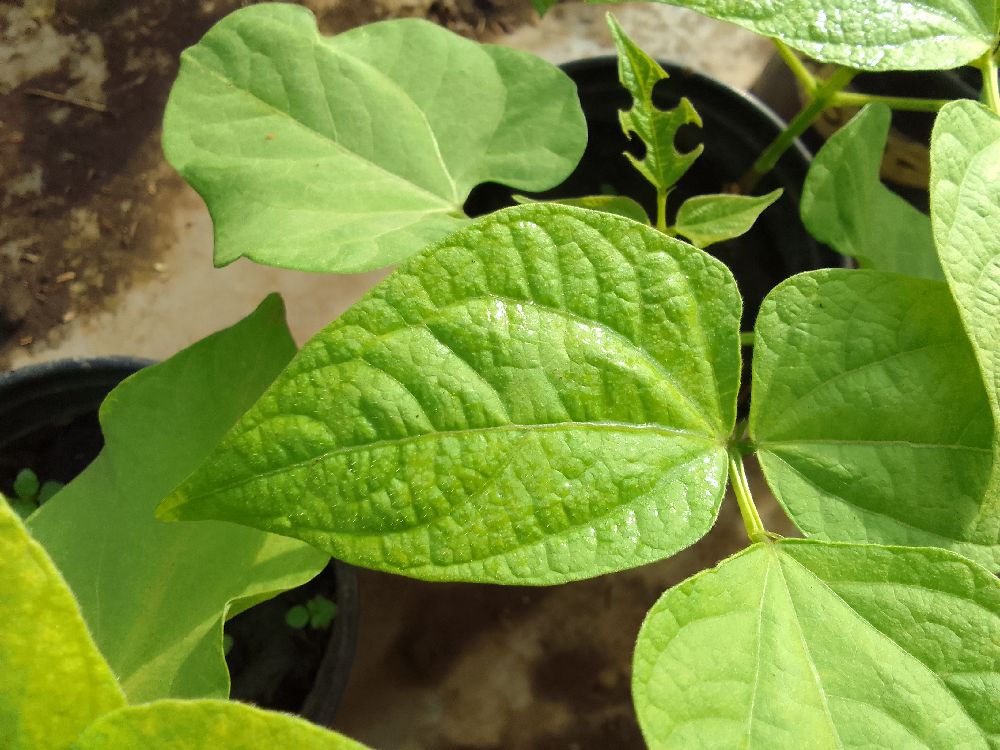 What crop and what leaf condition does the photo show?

common bean, healthy
